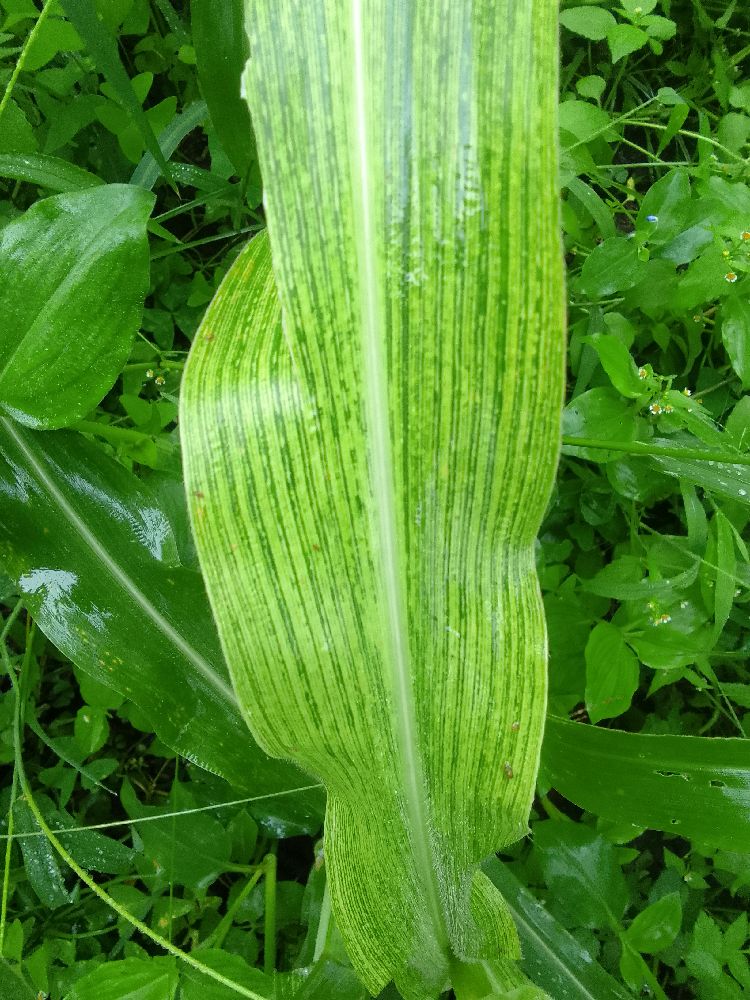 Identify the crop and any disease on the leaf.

maize, healthy
